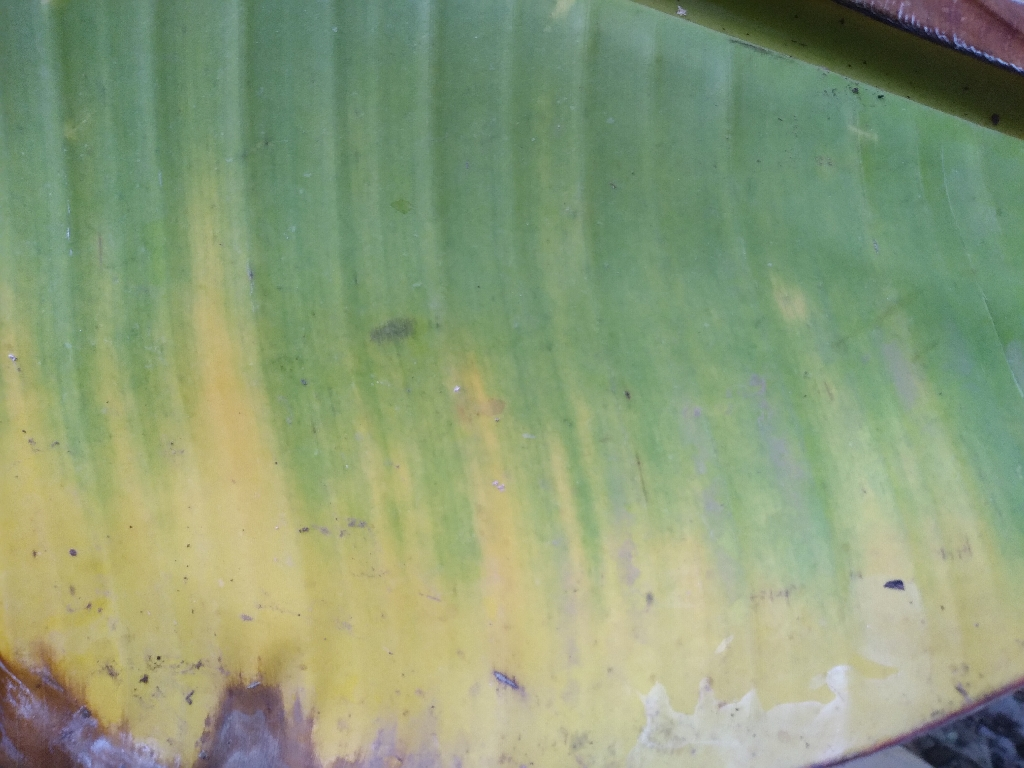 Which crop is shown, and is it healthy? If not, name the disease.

banana, fusarium wilt race 1
